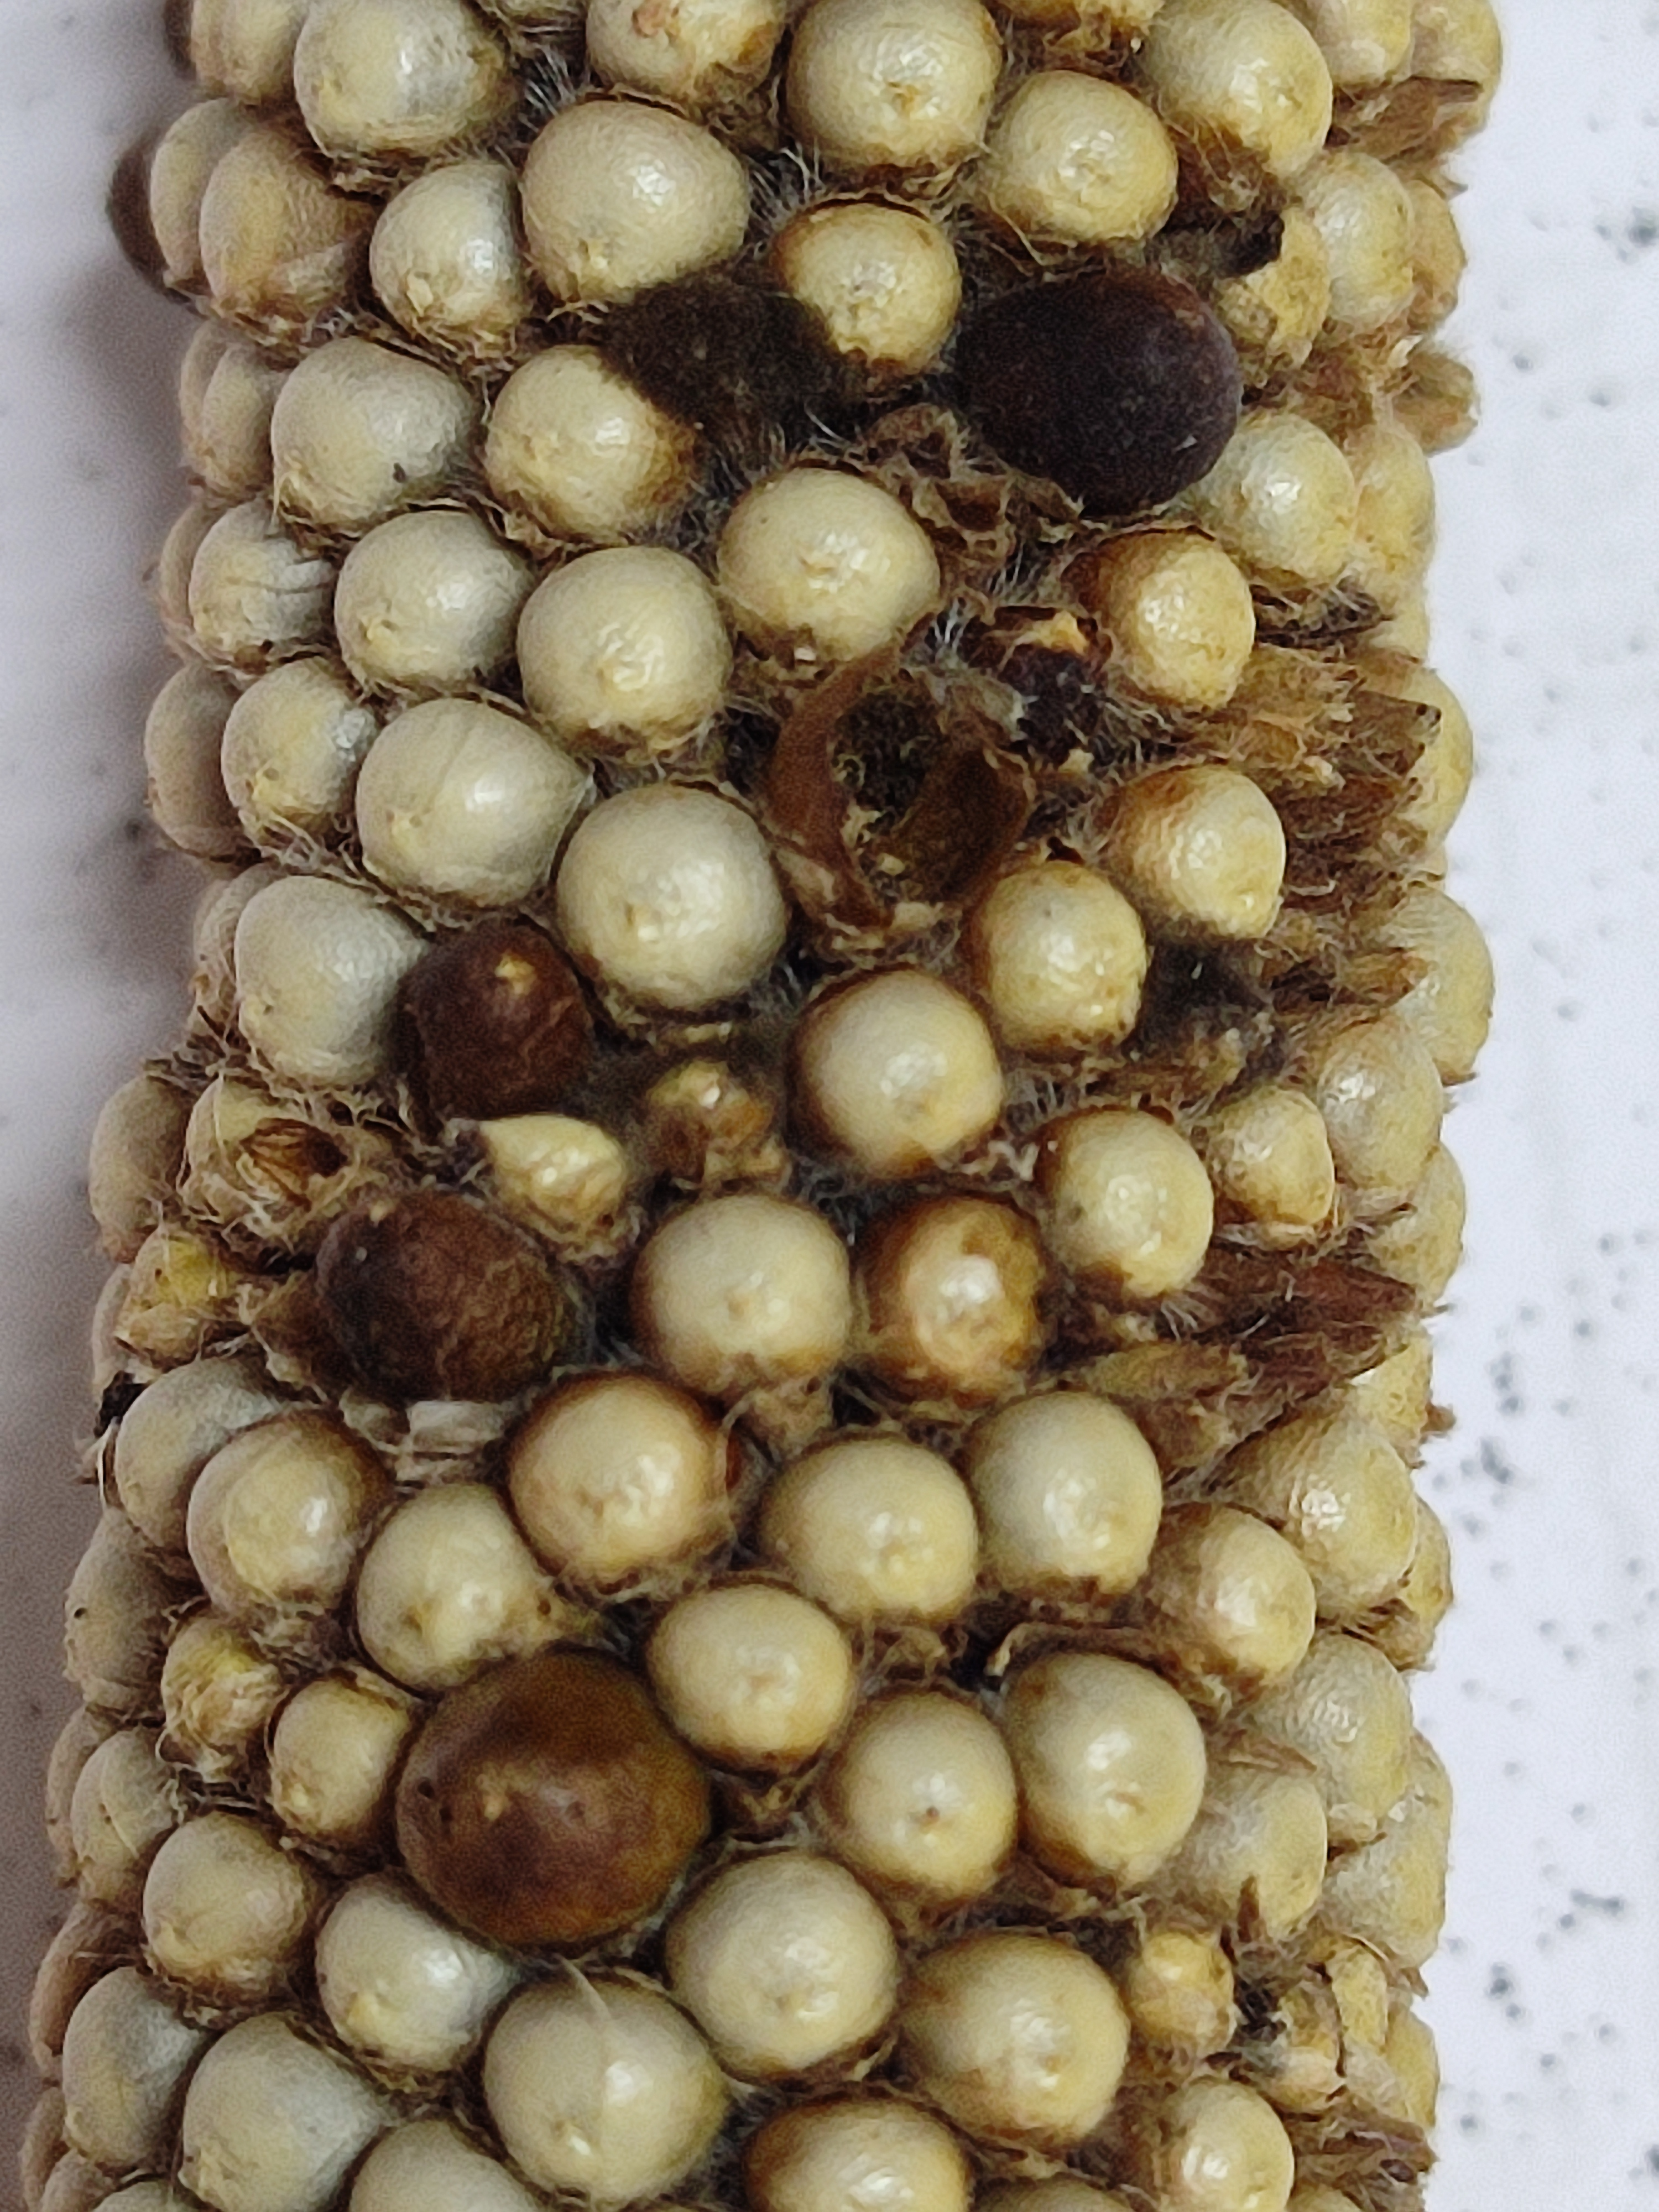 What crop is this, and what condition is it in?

pearl millet, smut
